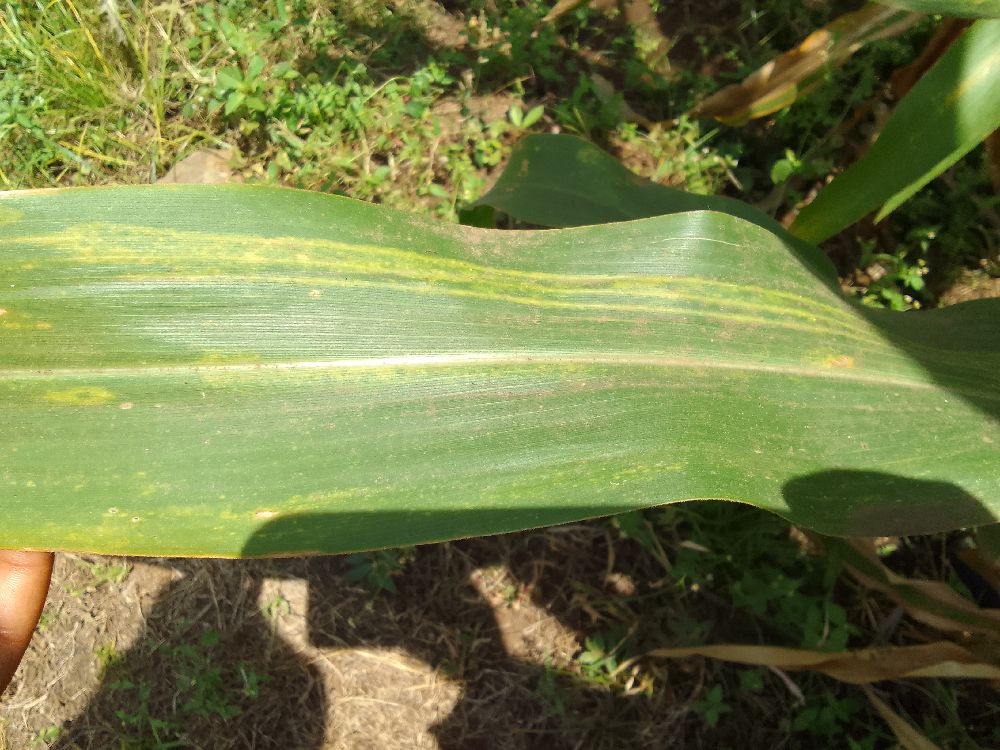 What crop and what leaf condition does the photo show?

maize, maize lethal necrosis
